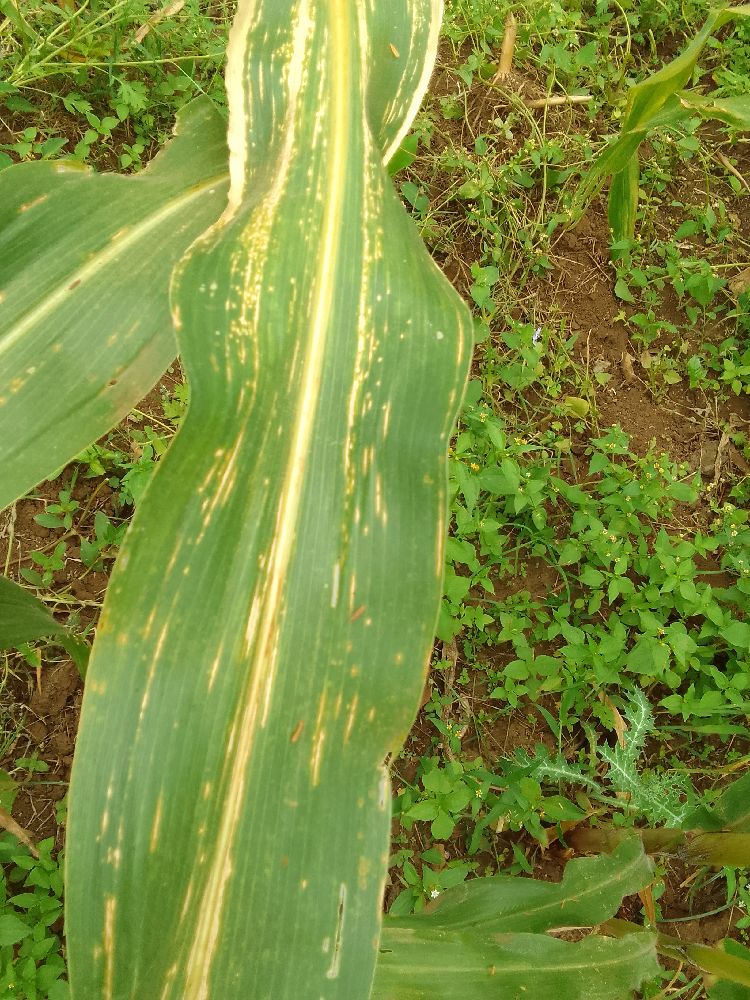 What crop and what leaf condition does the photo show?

maize, maize lethal necrosis
